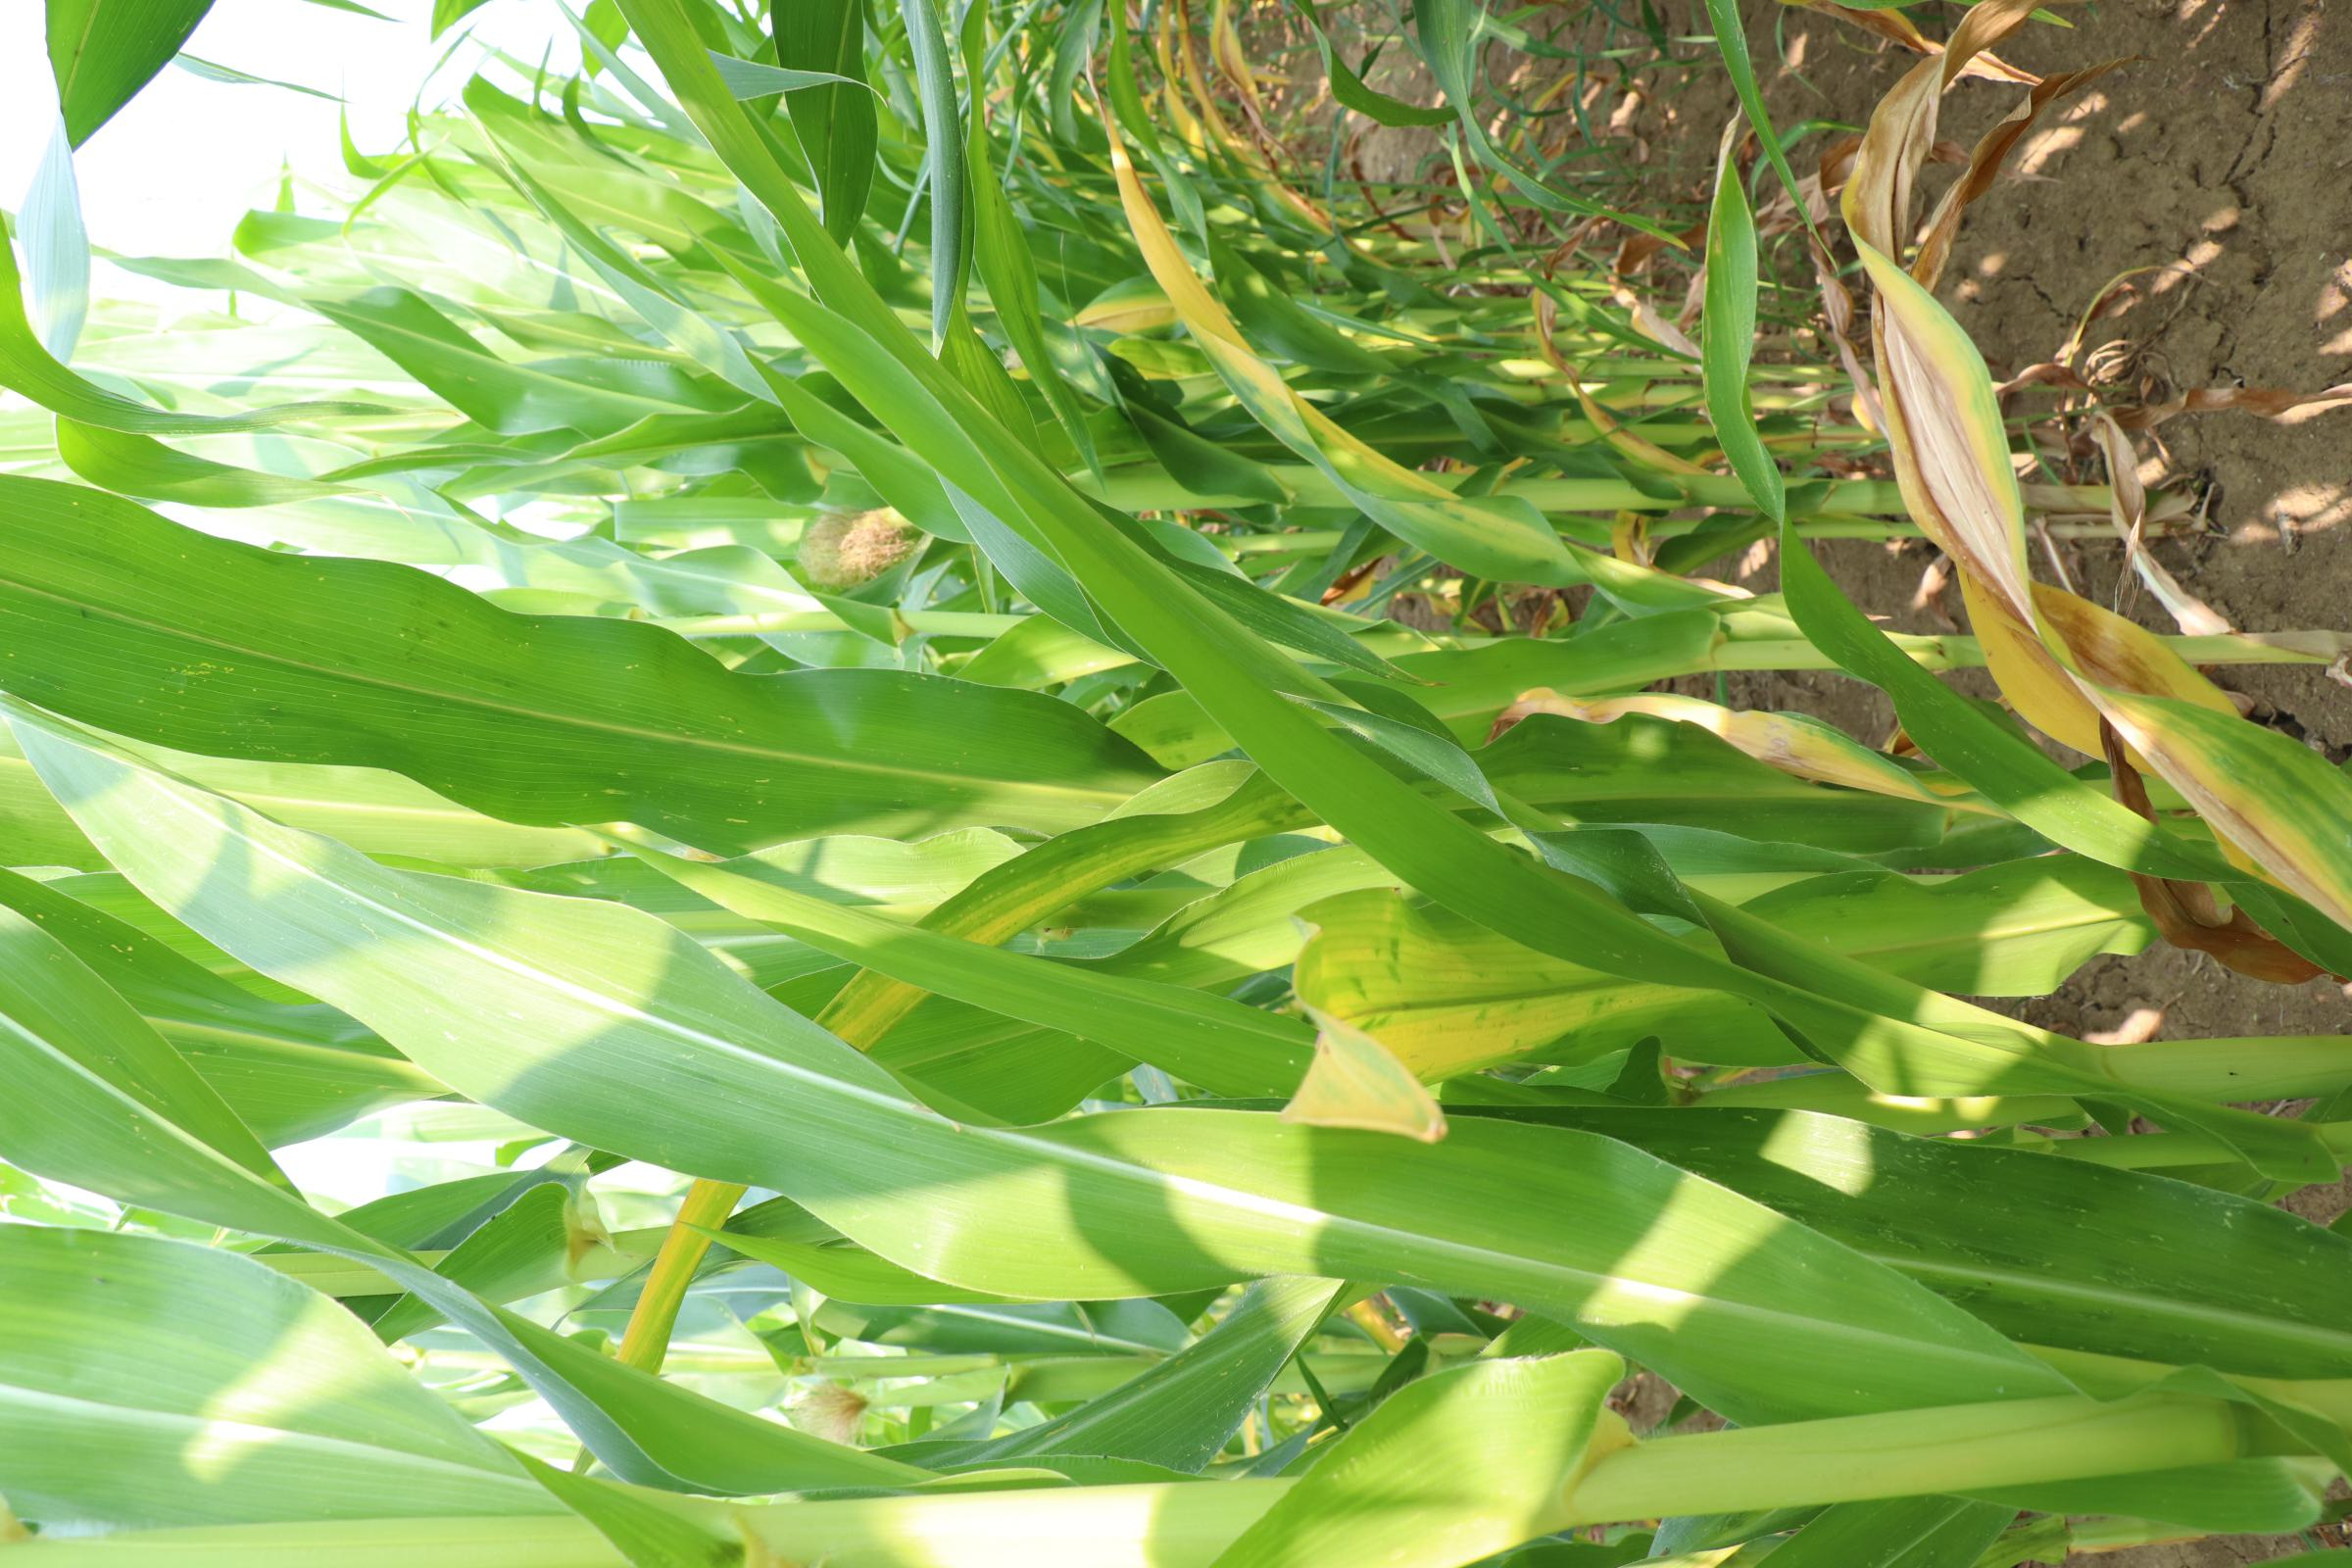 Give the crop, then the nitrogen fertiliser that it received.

maize, no added nitrogen
